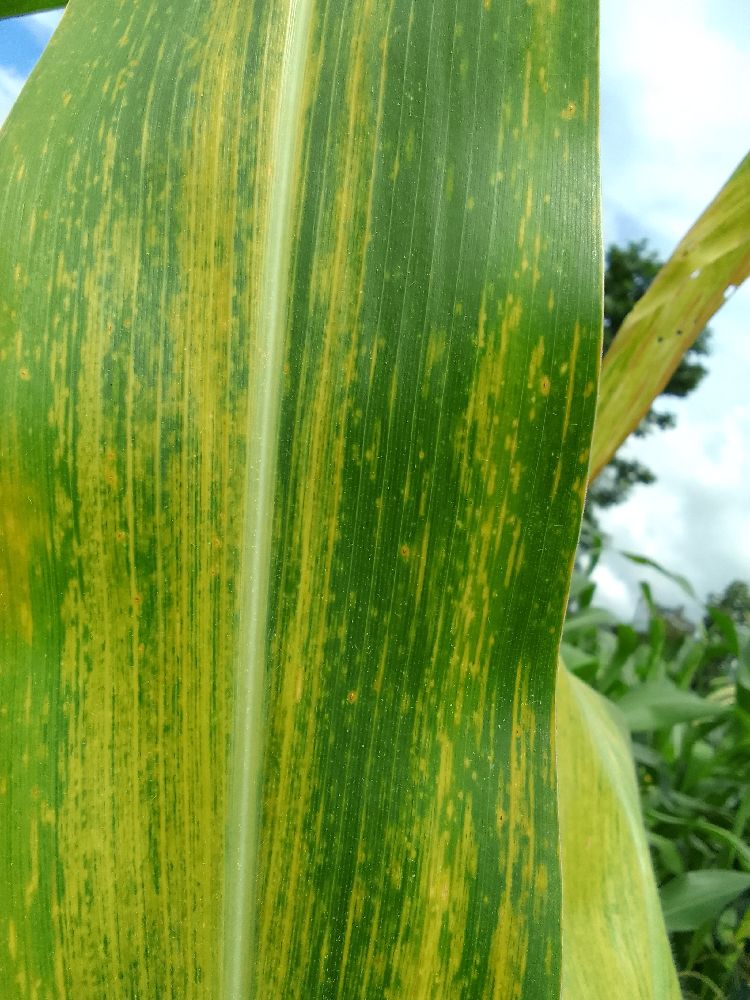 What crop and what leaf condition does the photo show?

maize, maize lethal necrosis
